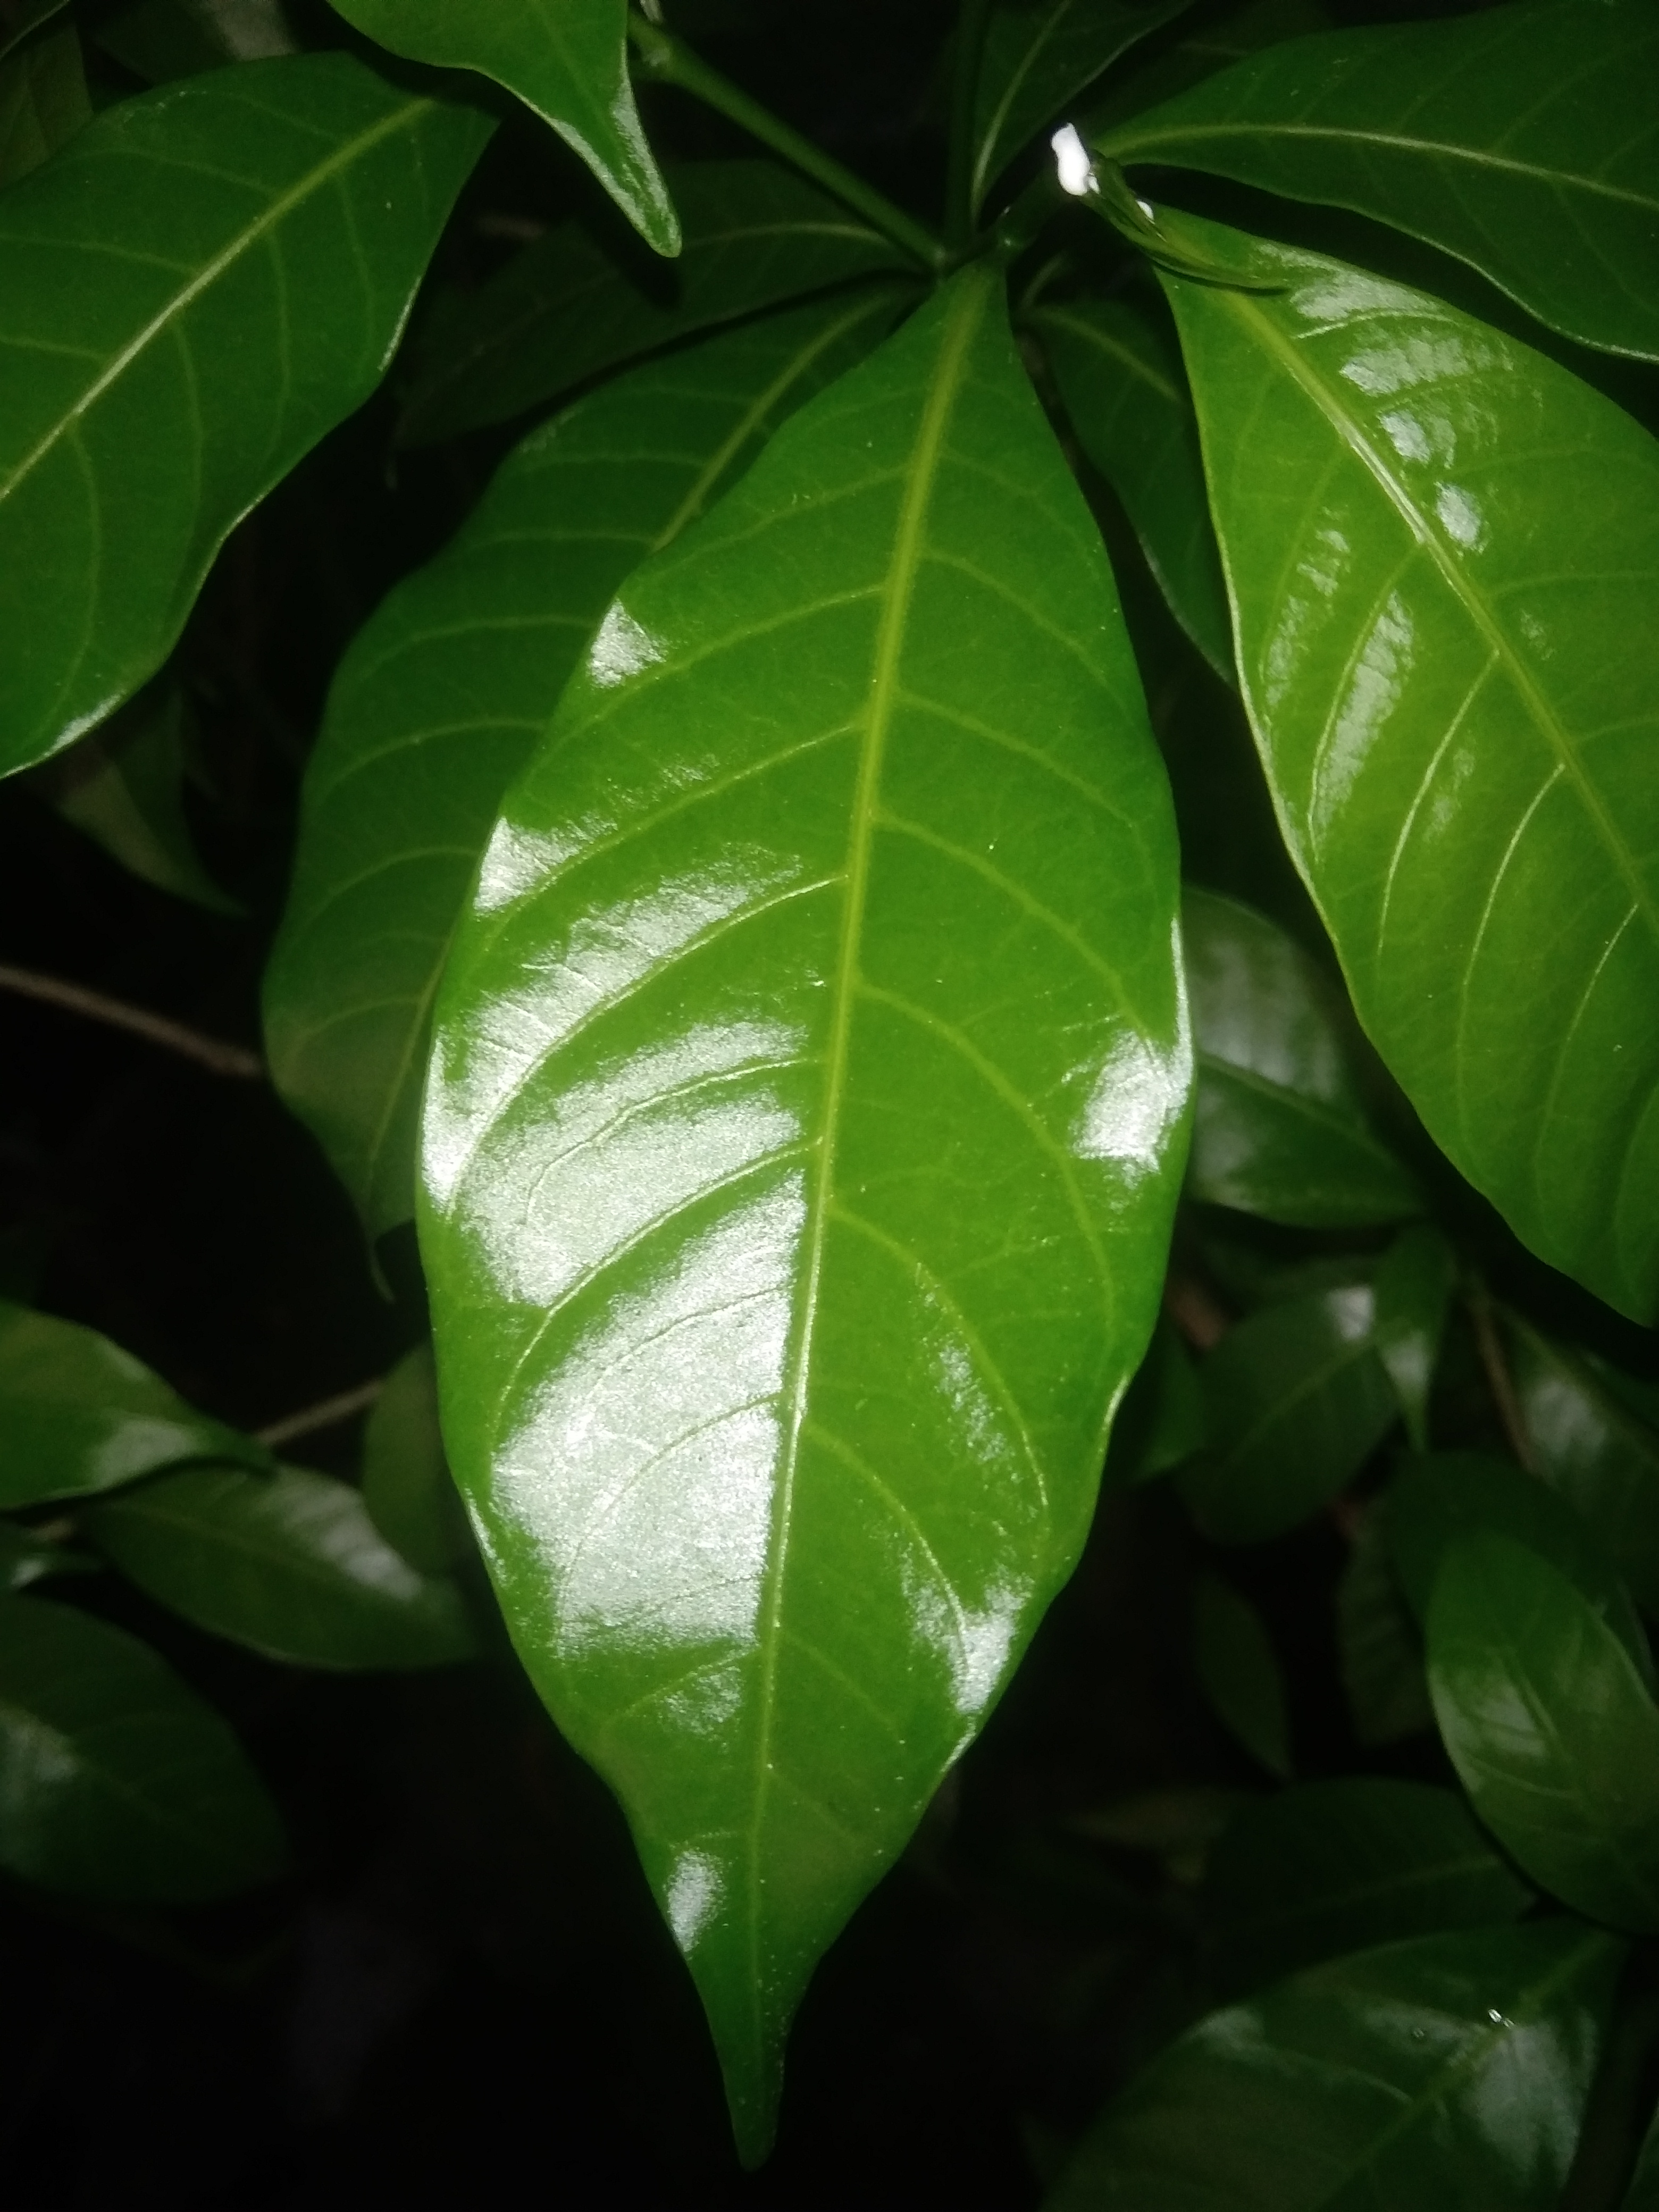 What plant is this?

togor
